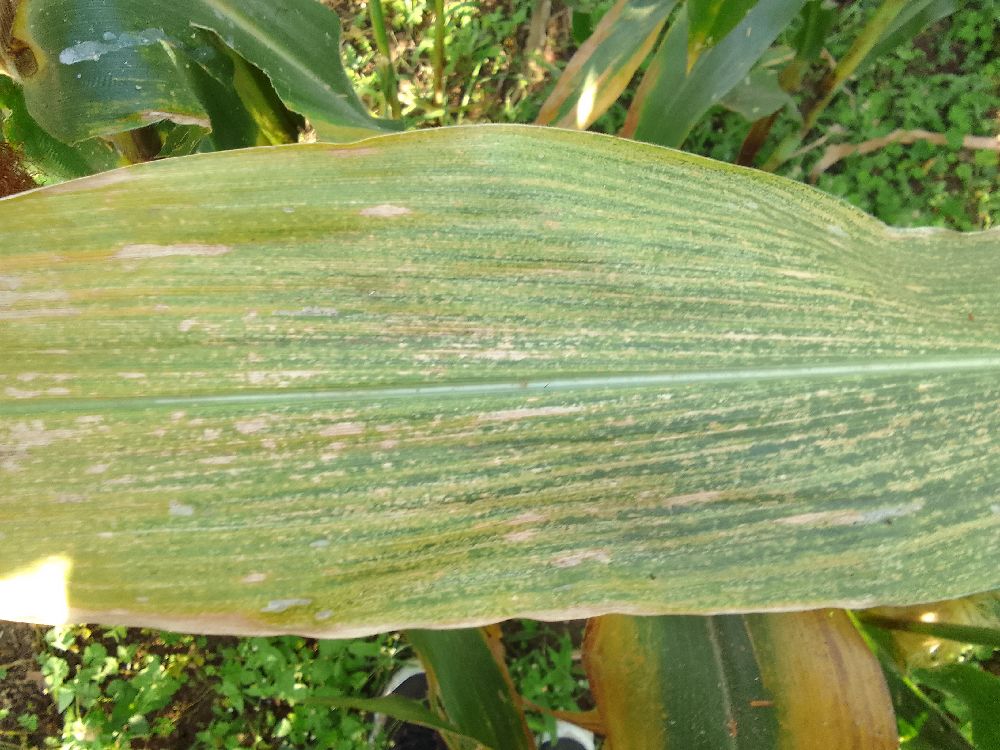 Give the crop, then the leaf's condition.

maize, maize lethal necrosis
